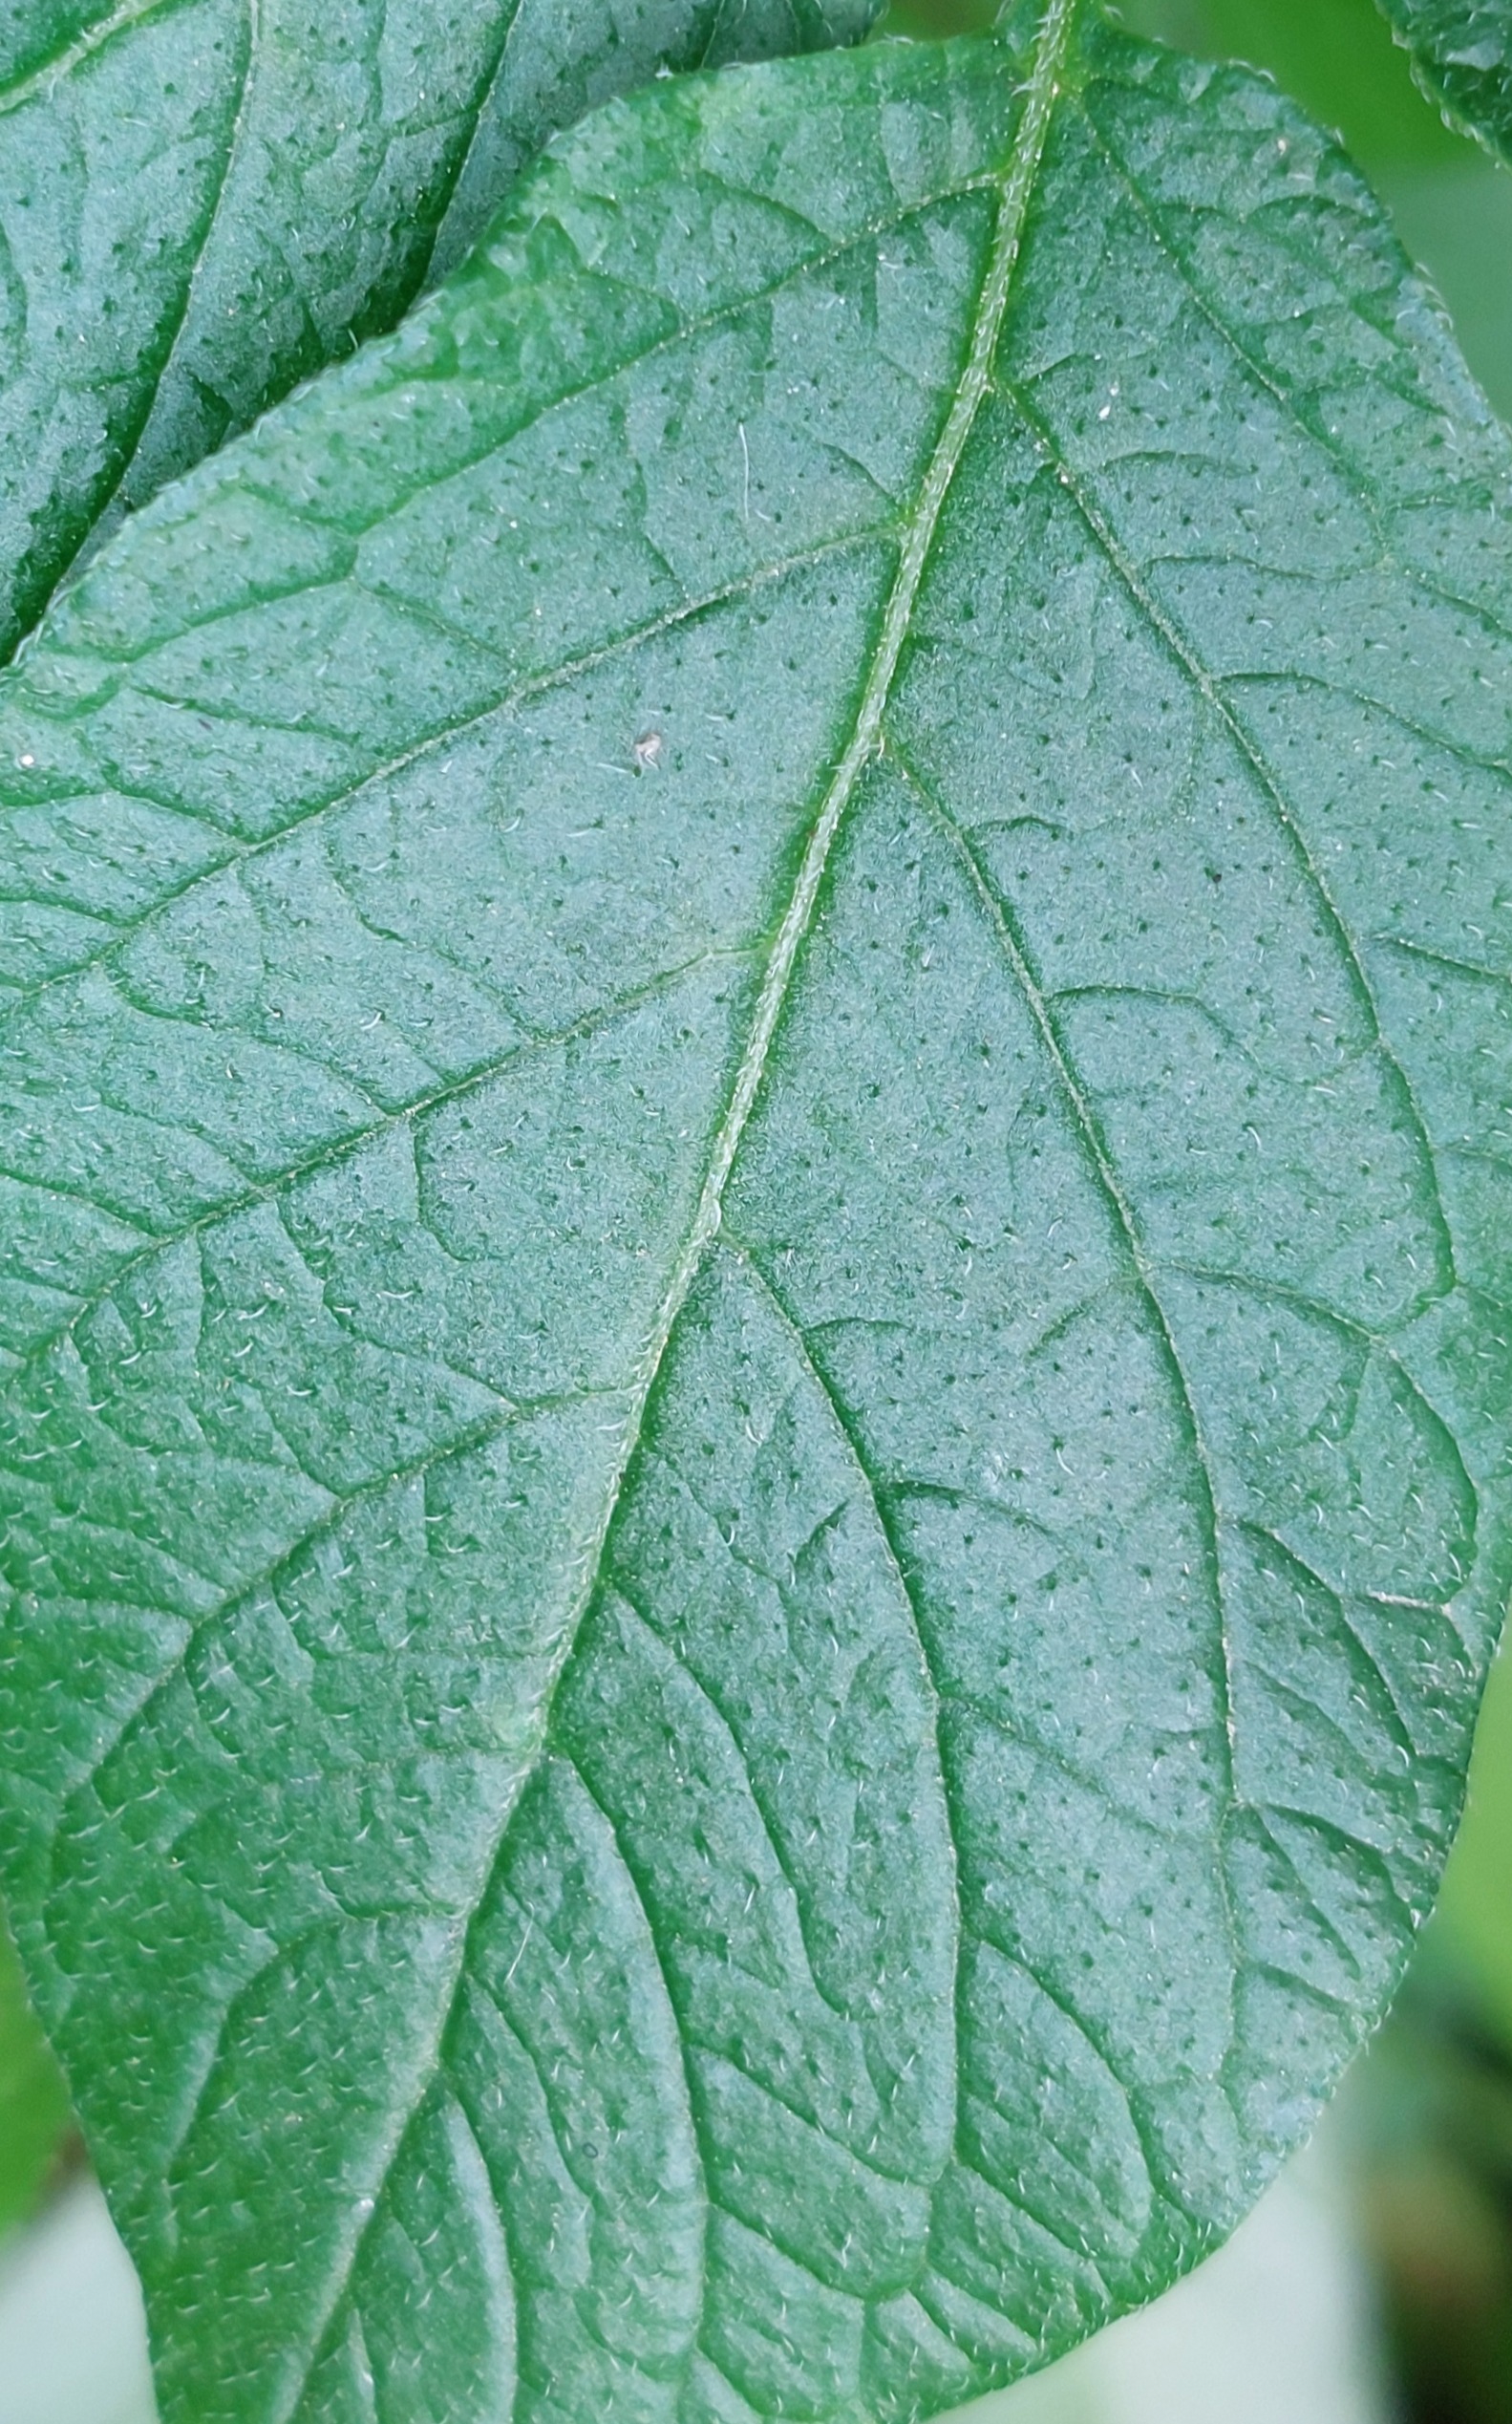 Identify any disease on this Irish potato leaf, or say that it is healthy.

healthy
